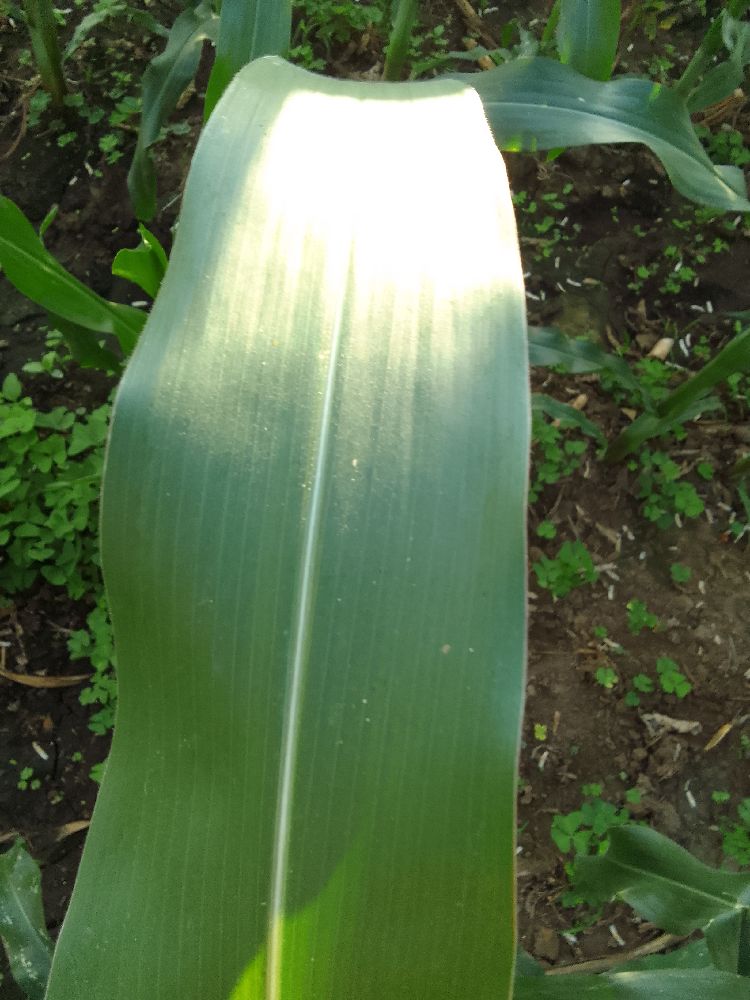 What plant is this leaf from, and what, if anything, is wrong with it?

maize, healthy
